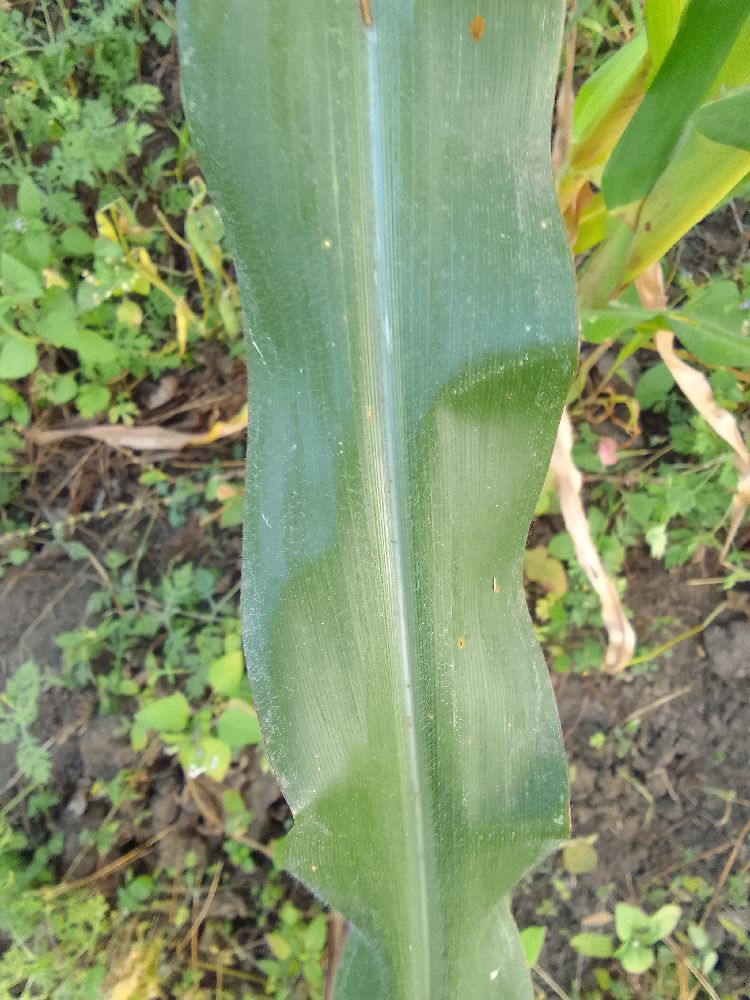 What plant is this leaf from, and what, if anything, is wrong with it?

maize, healthy
